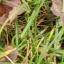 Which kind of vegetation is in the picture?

grass
